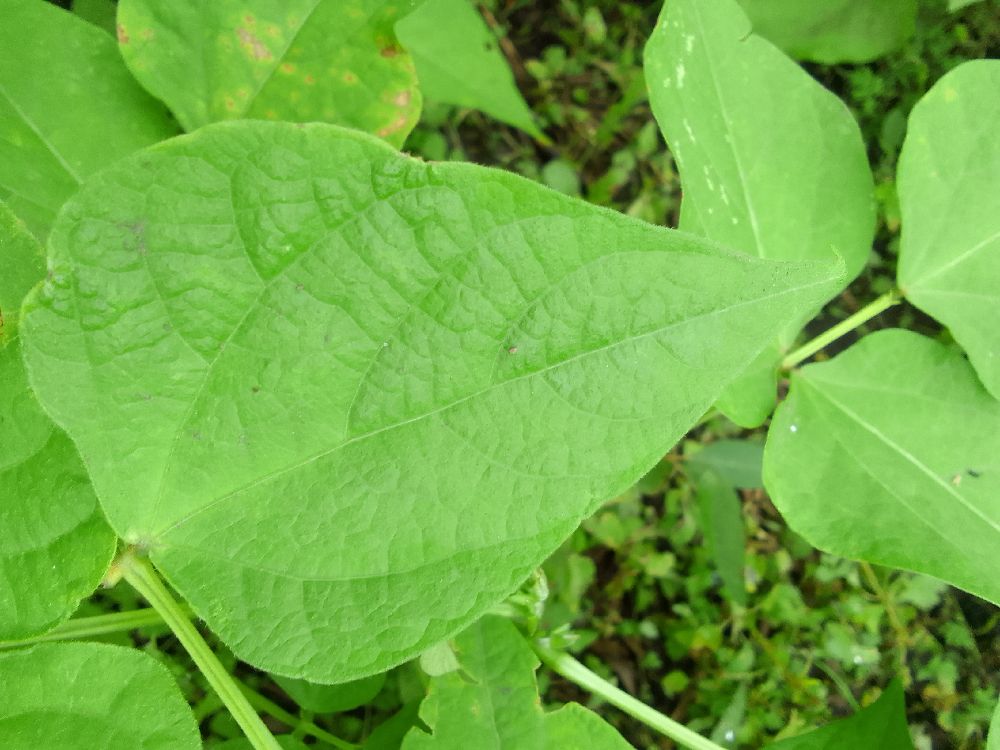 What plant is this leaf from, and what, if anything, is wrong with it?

common bean, healthy
